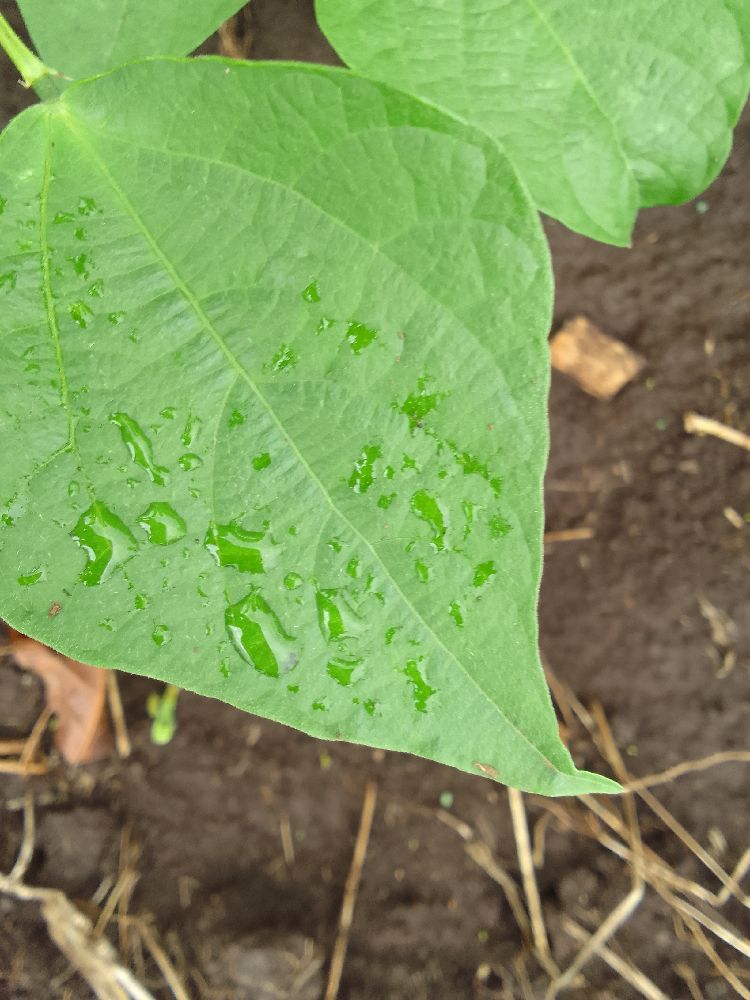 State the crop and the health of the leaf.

common bean, healthy
